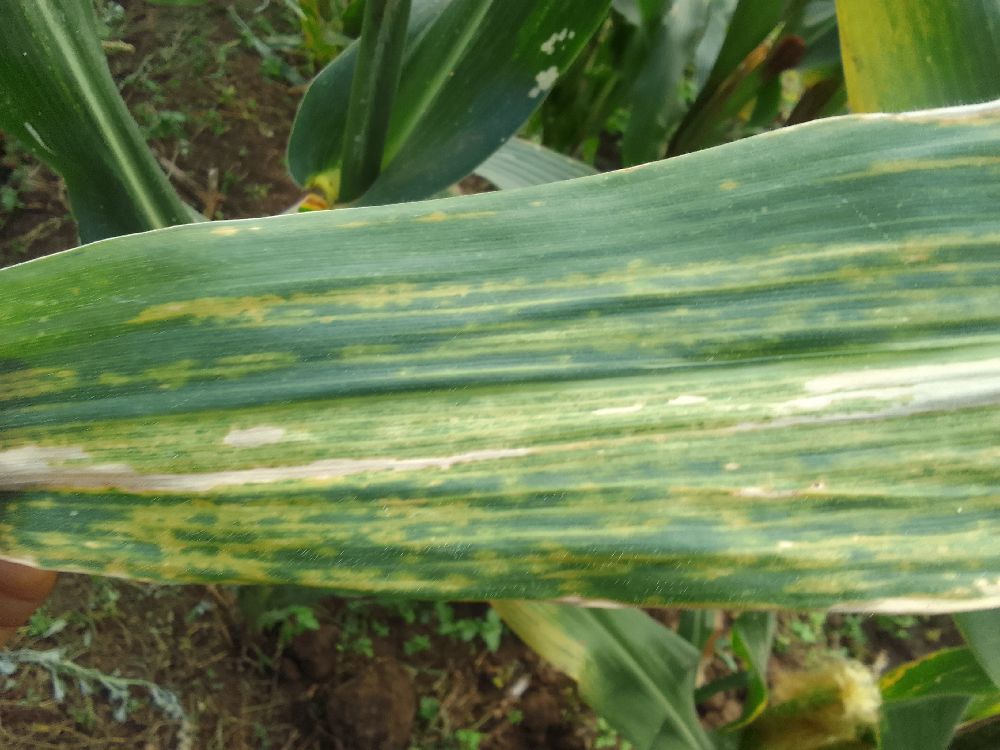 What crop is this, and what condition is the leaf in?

maize, maize lethal necrosis
